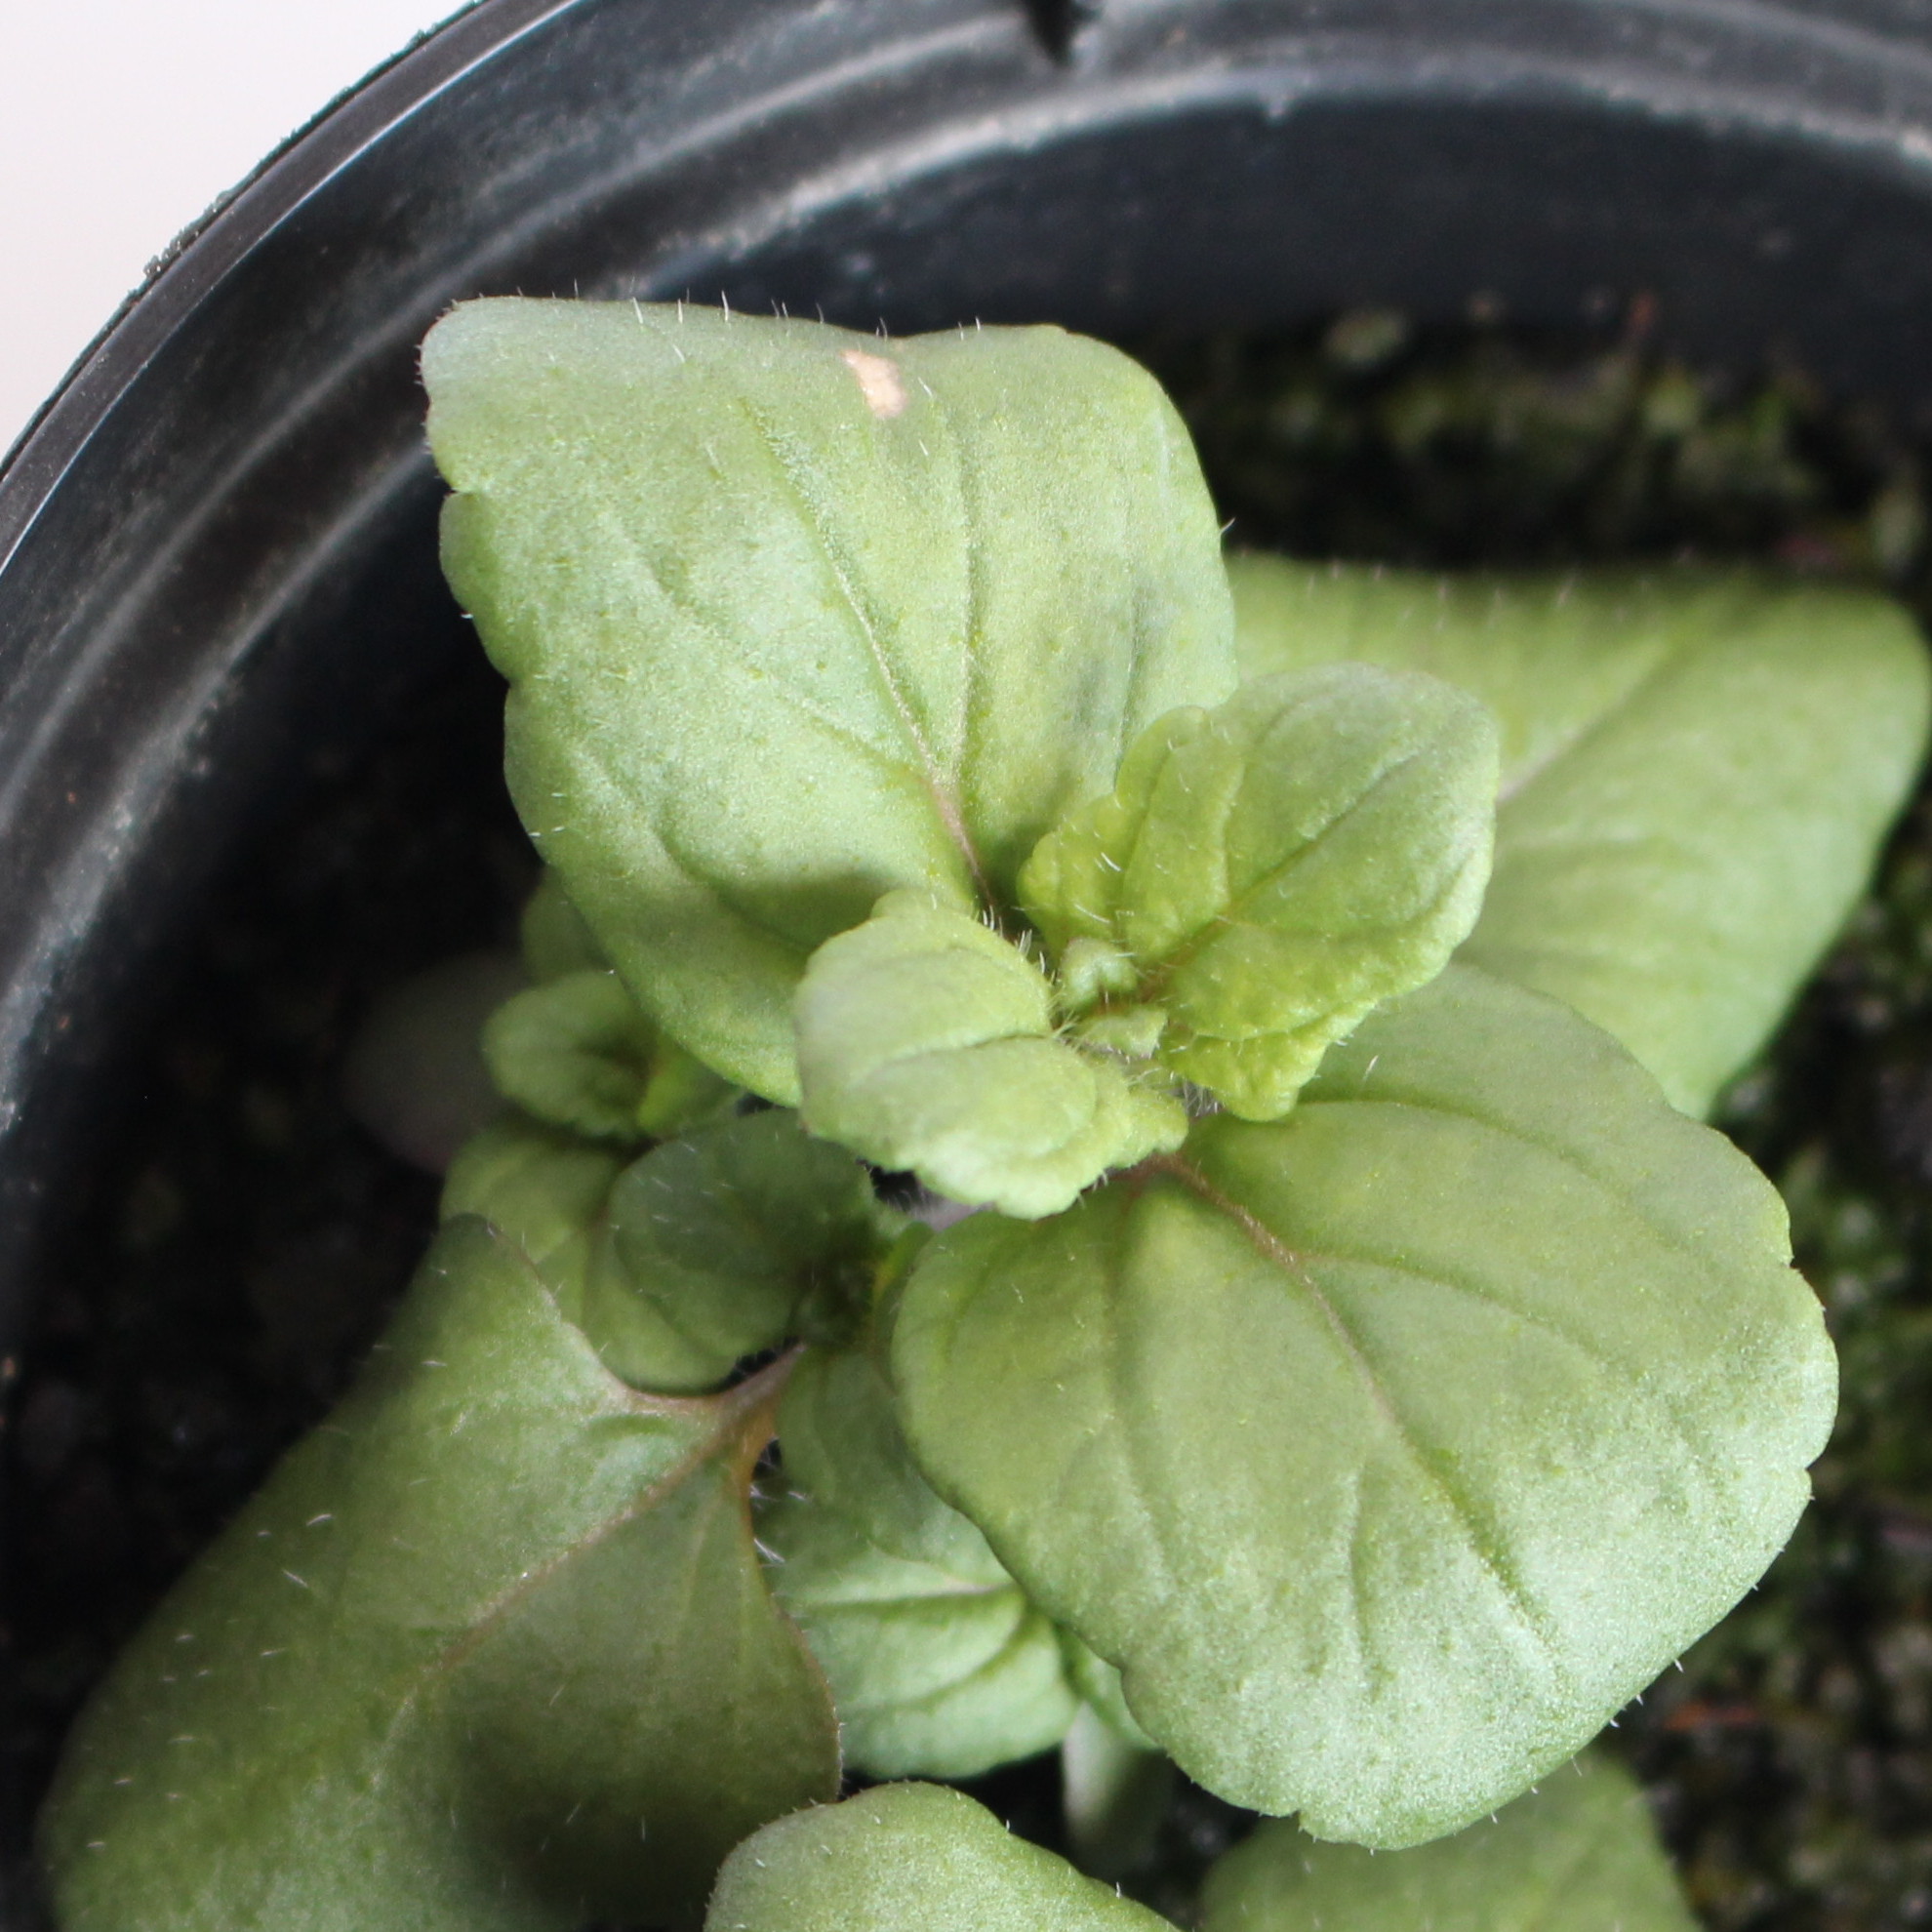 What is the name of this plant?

Veronica persica
